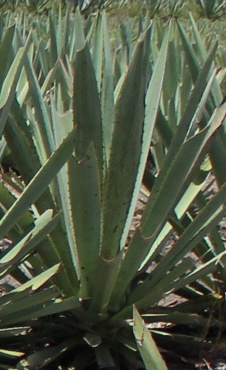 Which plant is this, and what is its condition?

agave, healthy
